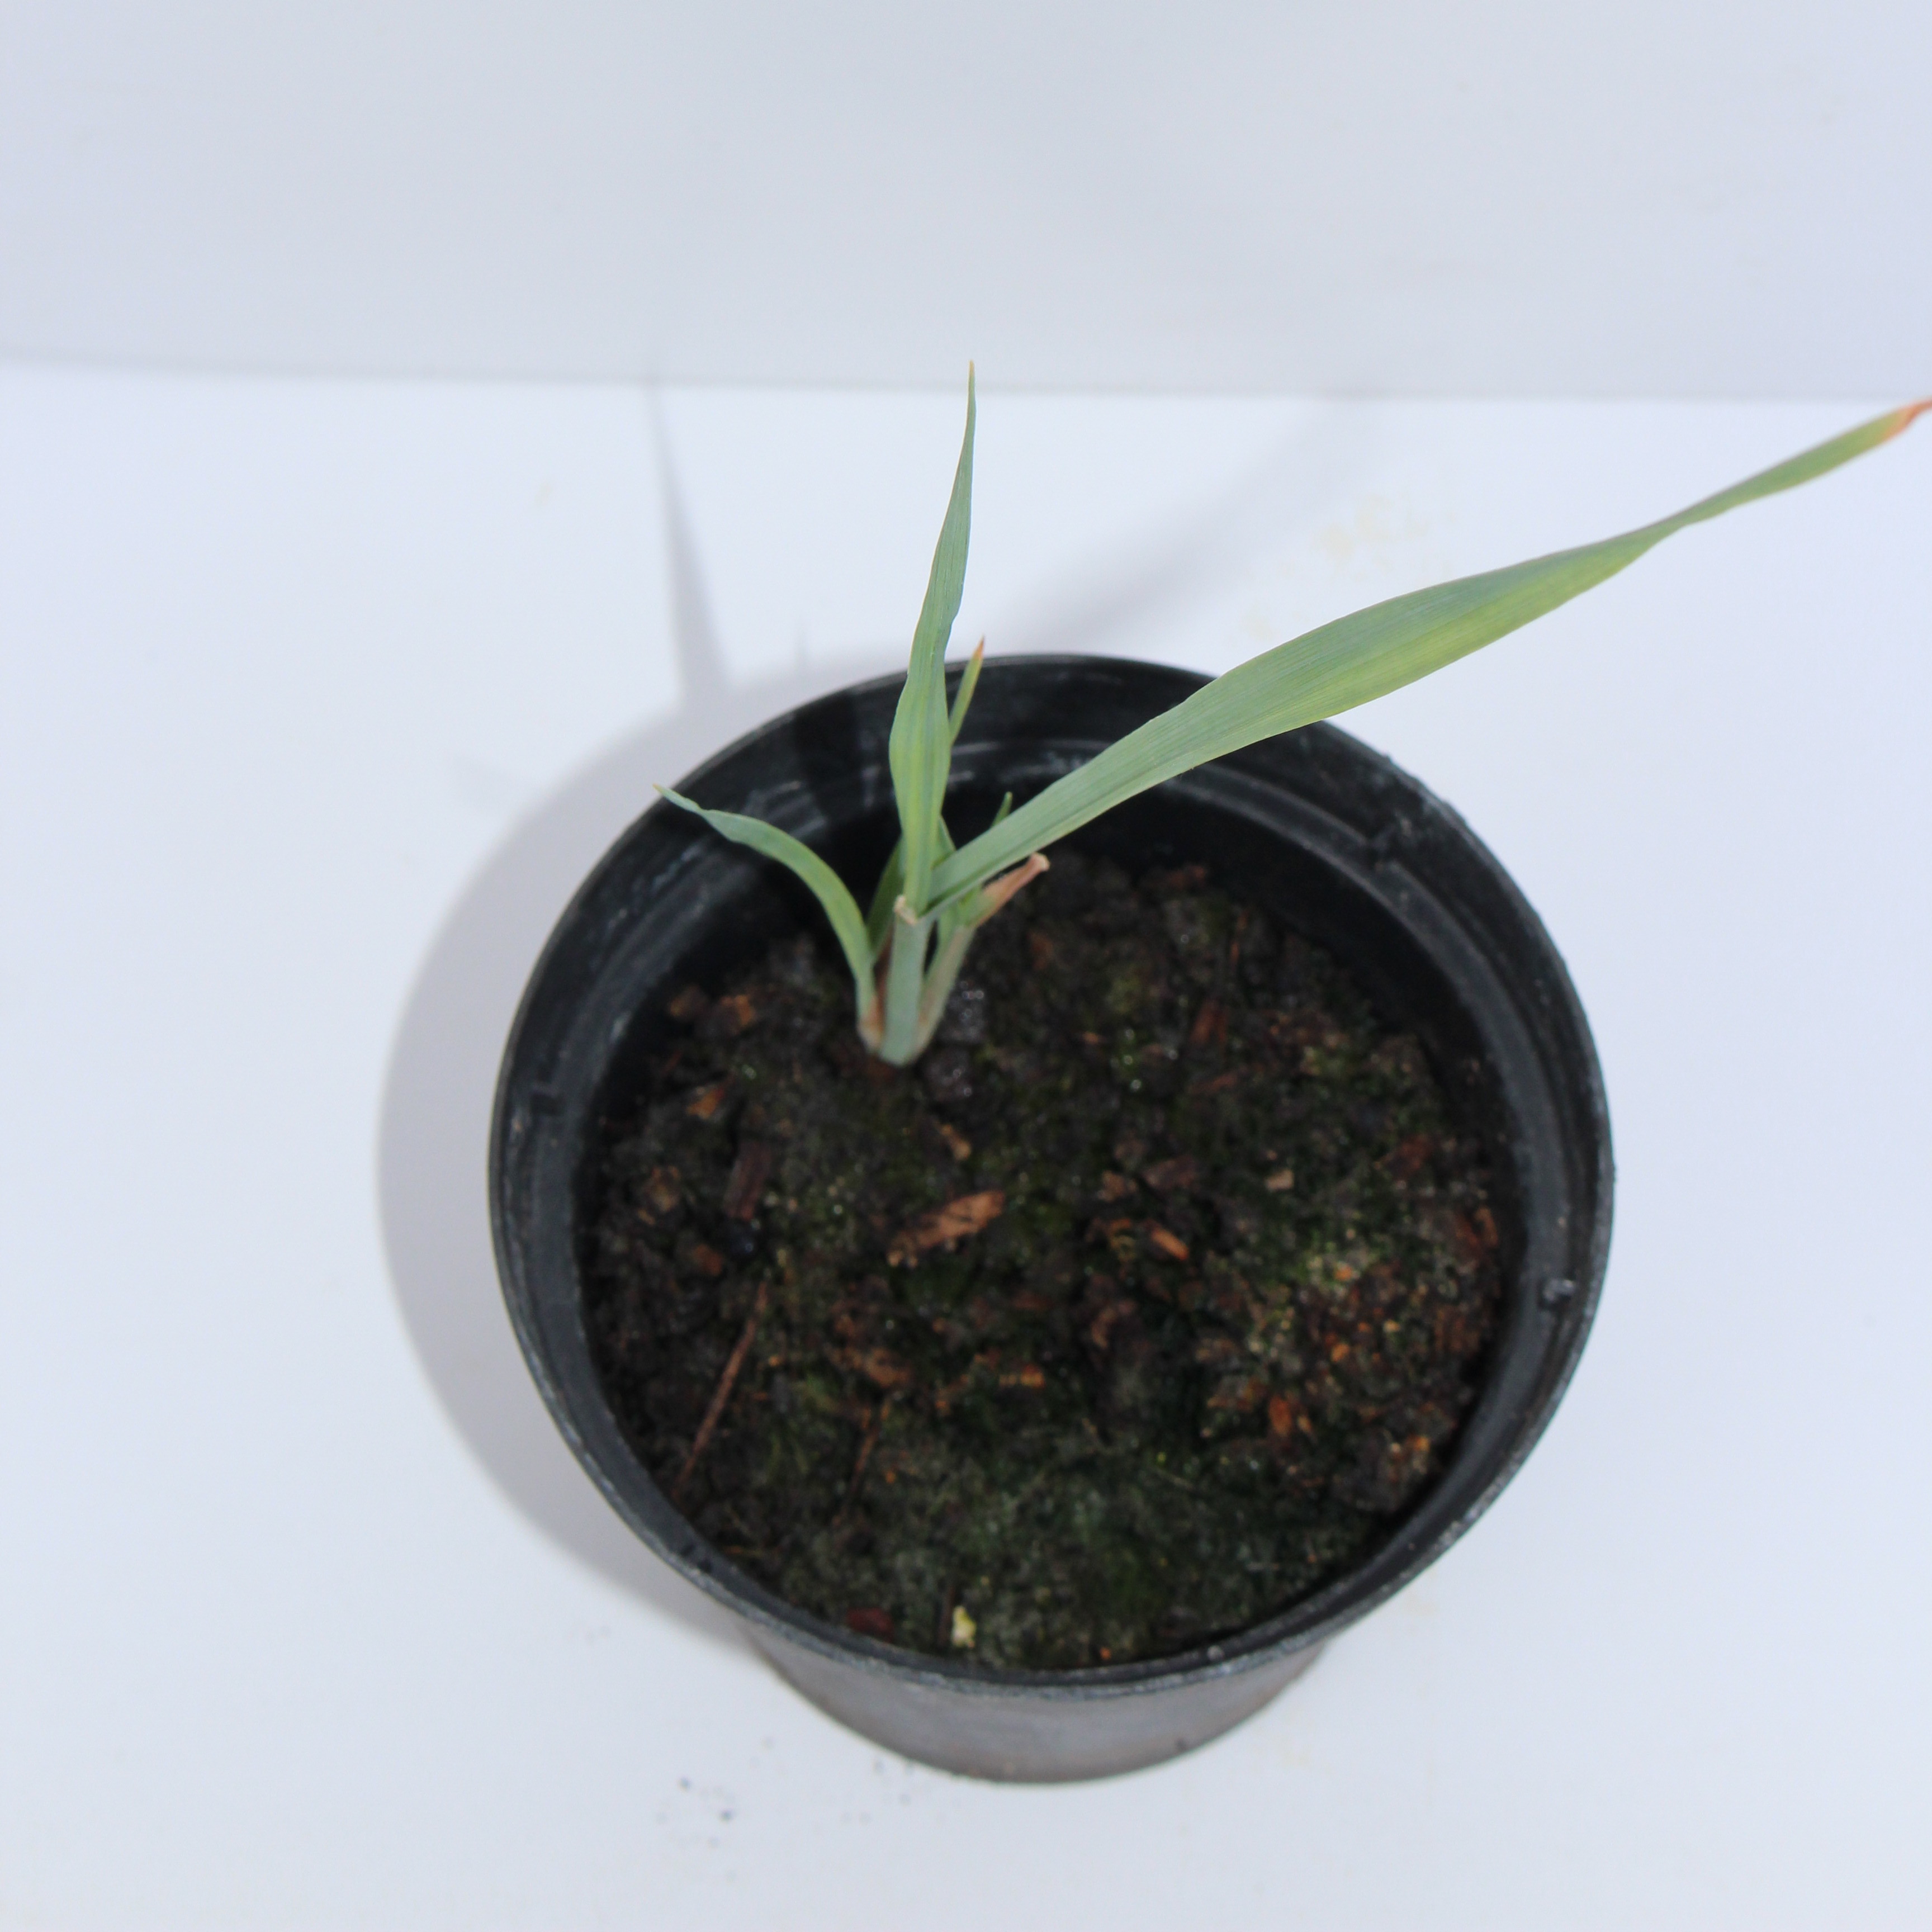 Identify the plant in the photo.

Avena sterilis
